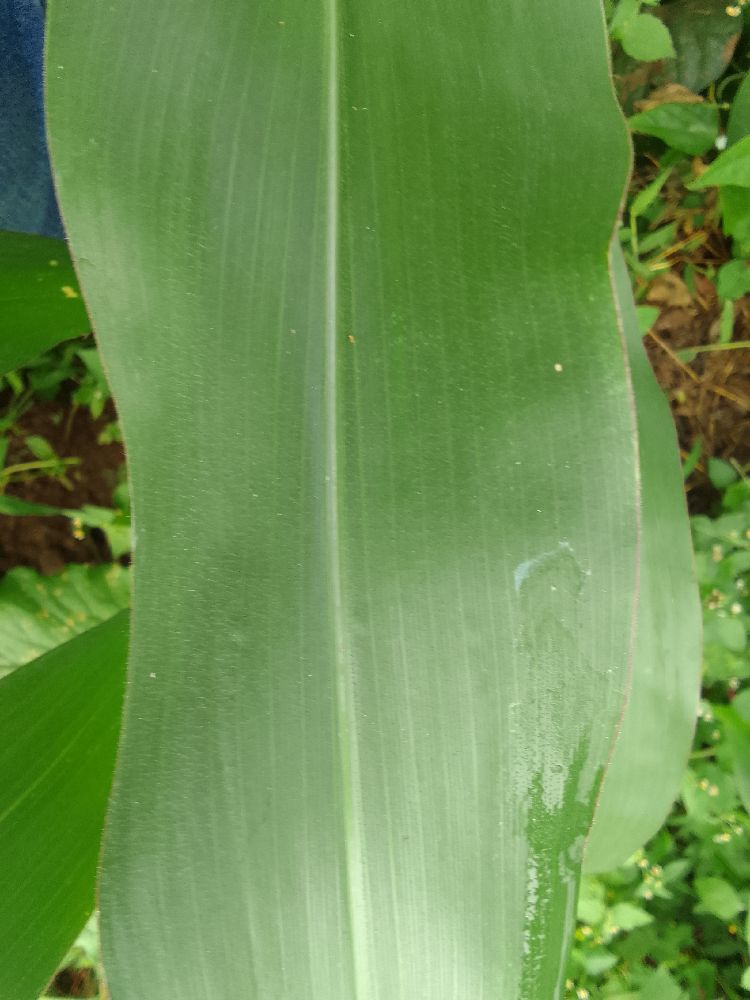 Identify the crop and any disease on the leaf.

maize, healthy
